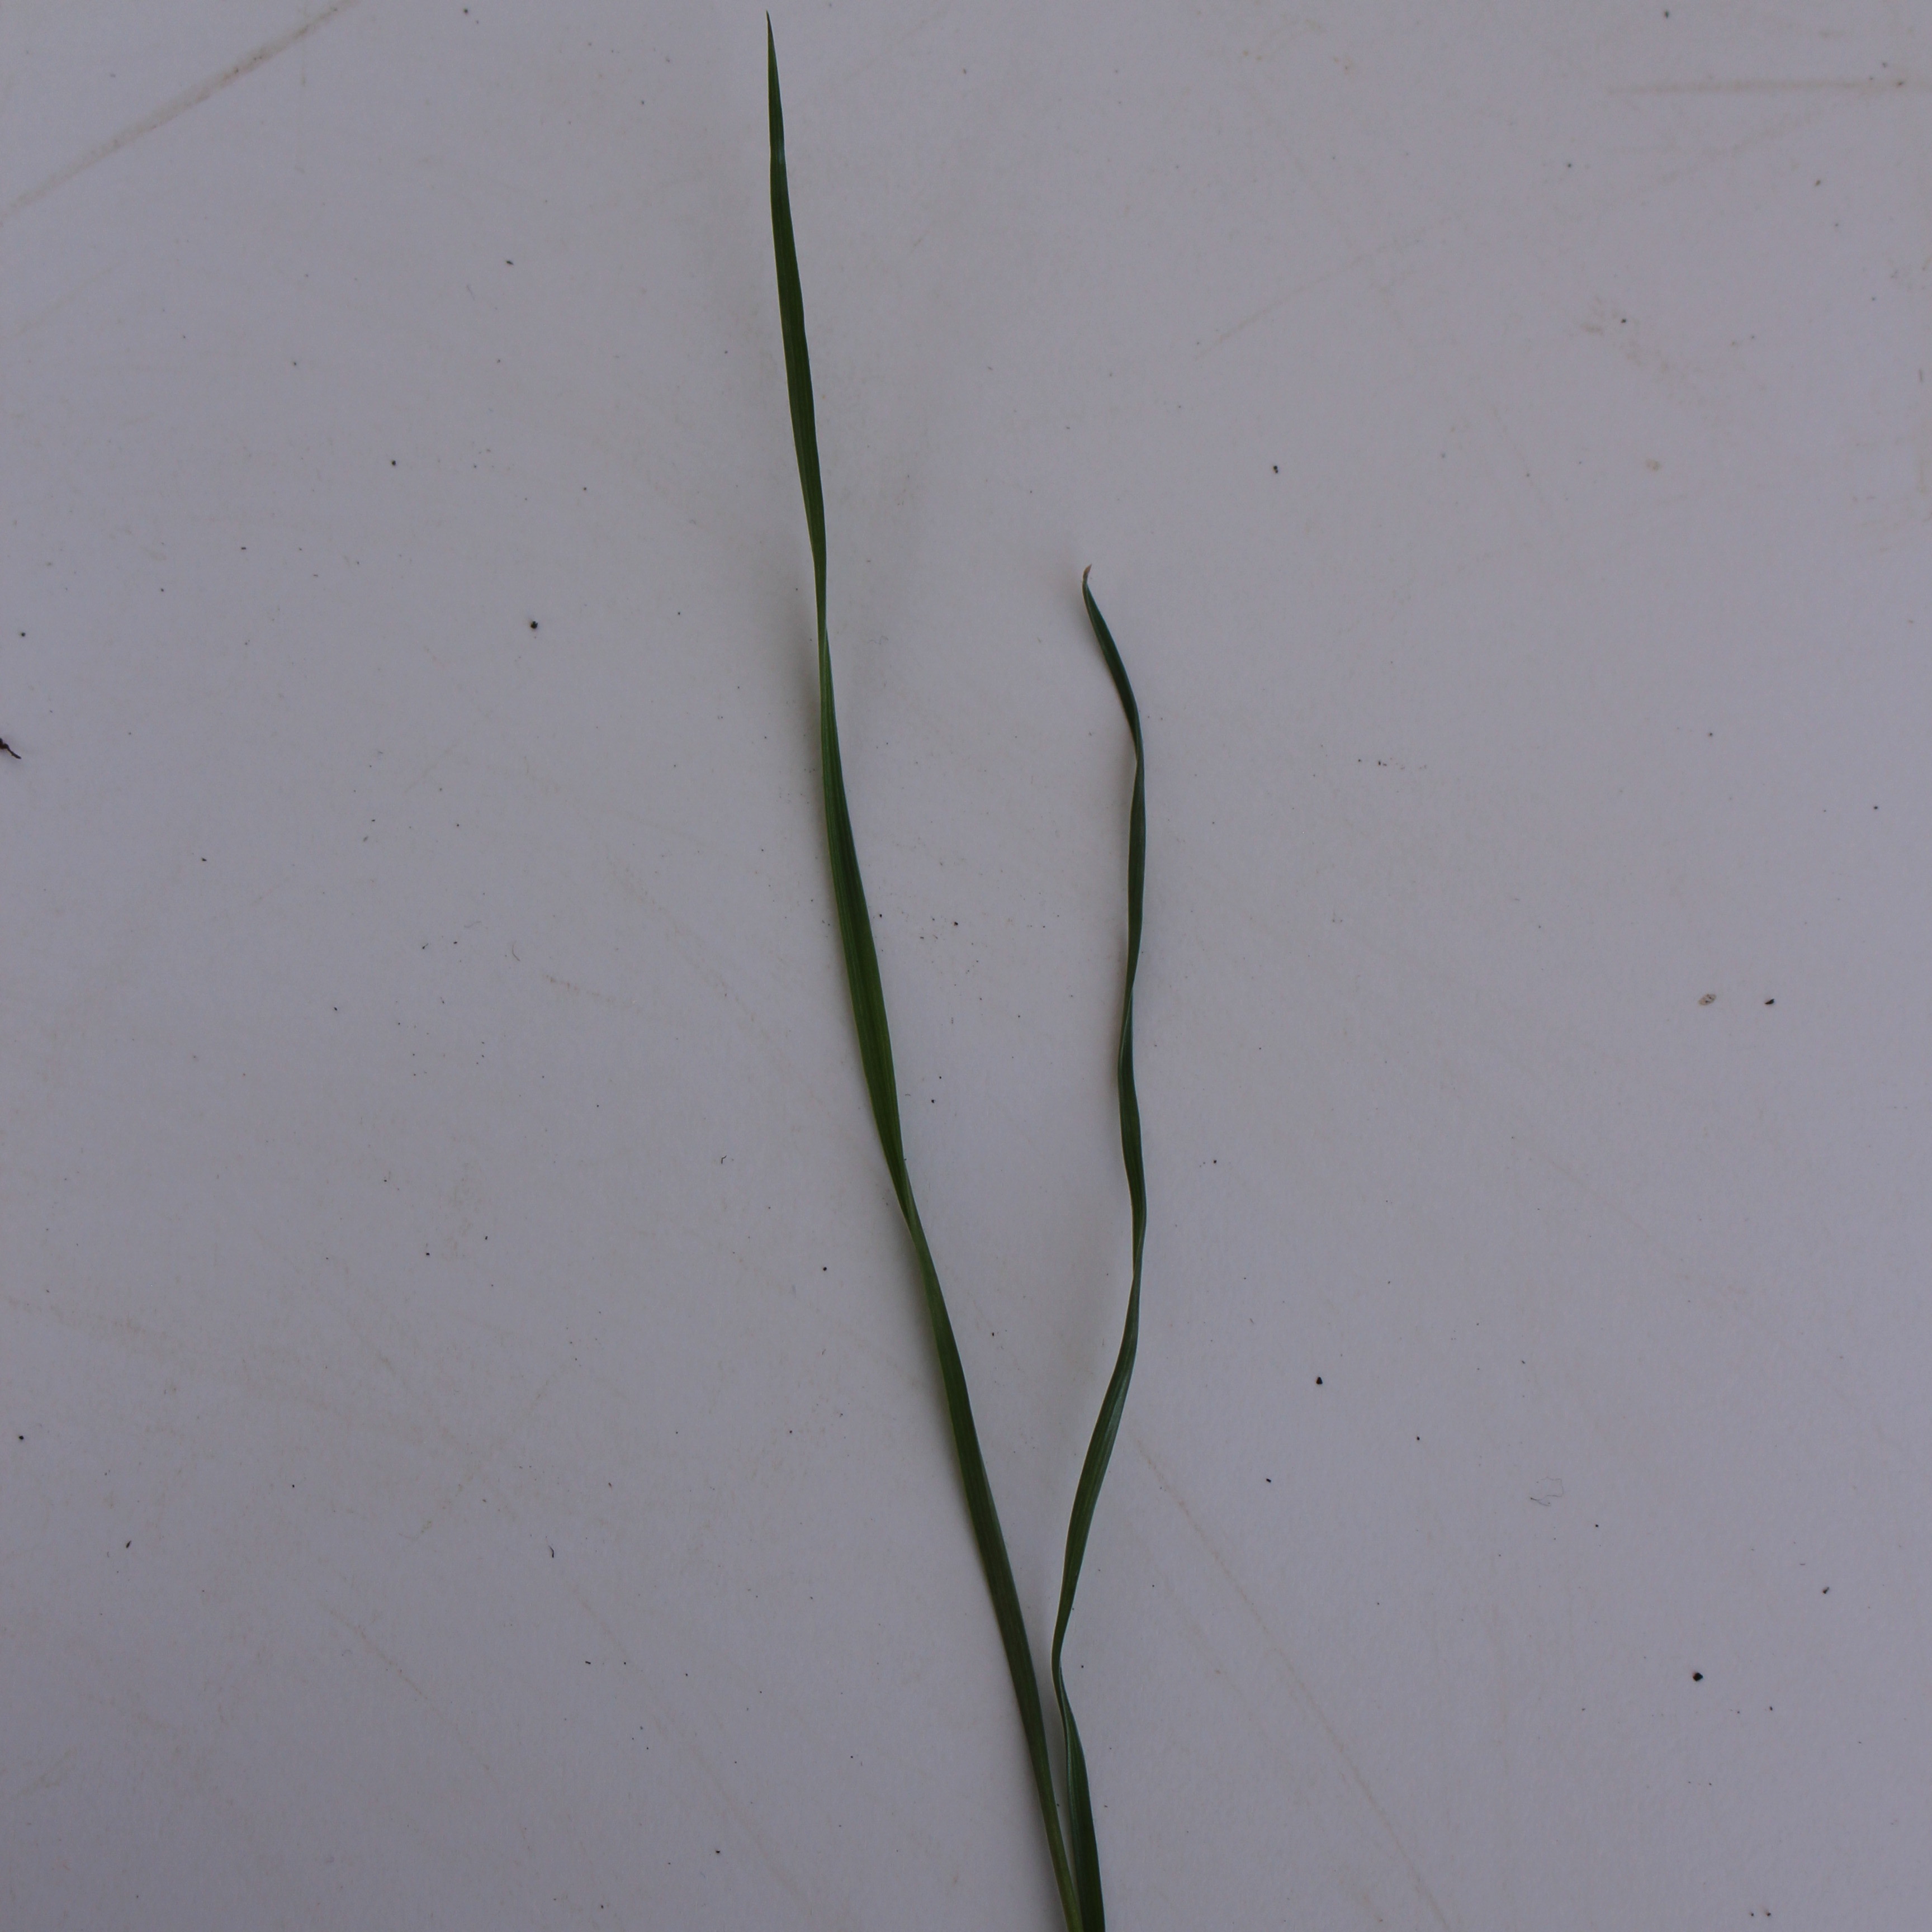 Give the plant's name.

Lolium multiflorum
